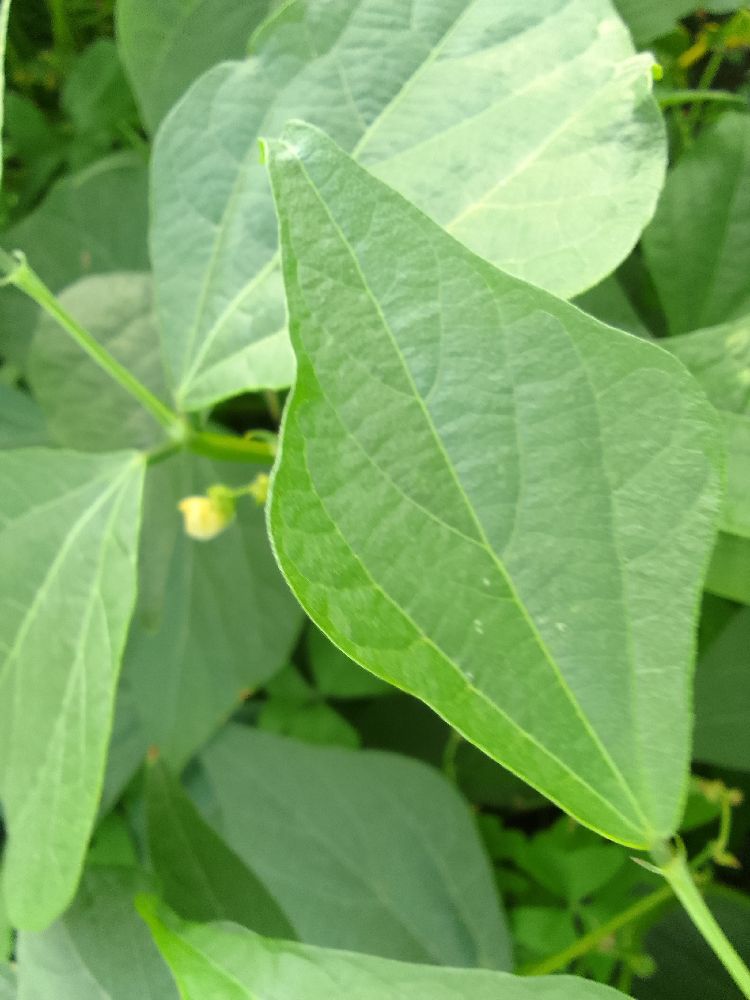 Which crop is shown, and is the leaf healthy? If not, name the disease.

common bean, healthy
